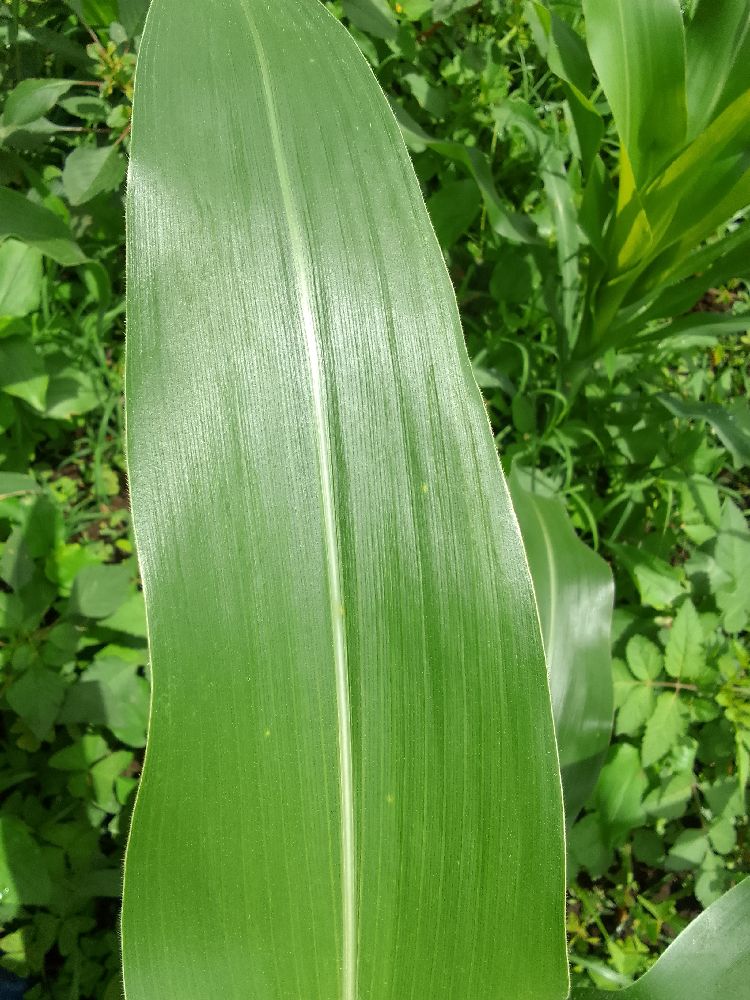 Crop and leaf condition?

maize, healthy
